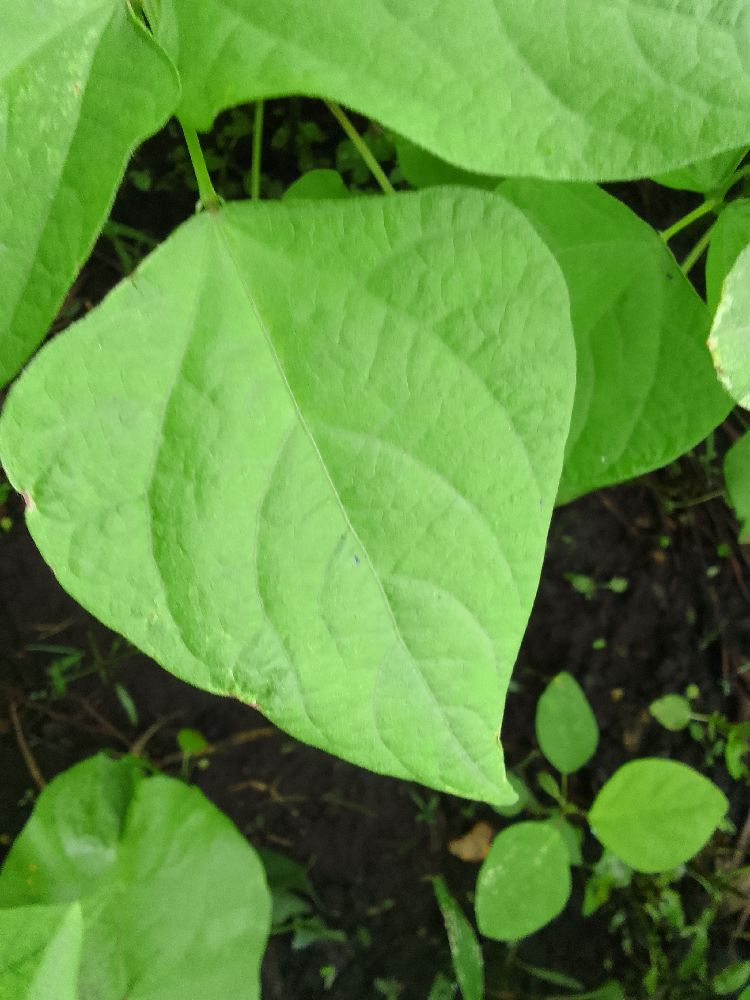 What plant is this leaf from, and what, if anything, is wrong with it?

common bean, healthy
